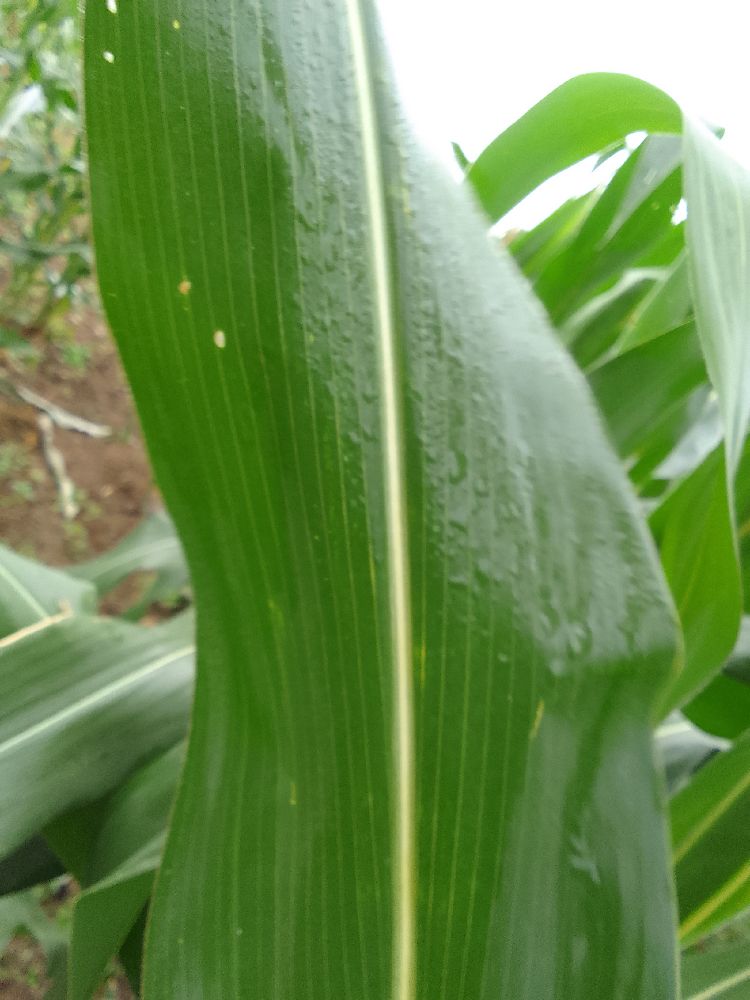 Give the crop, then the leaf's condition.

maize, healthy
